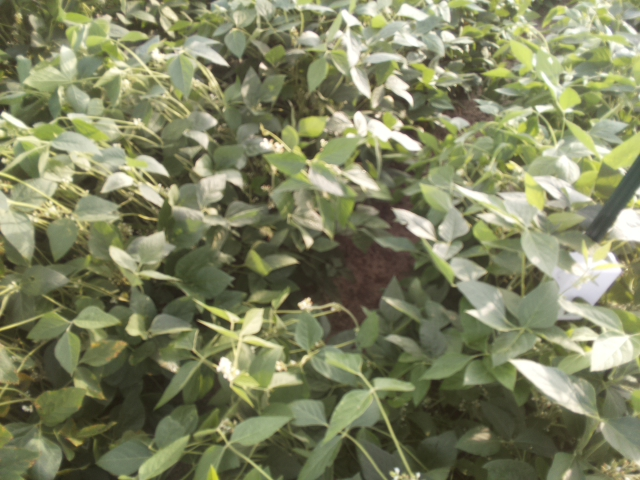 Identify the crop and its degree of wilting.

soybean, slight leaflet or petiole turgor loss in upper canopy
